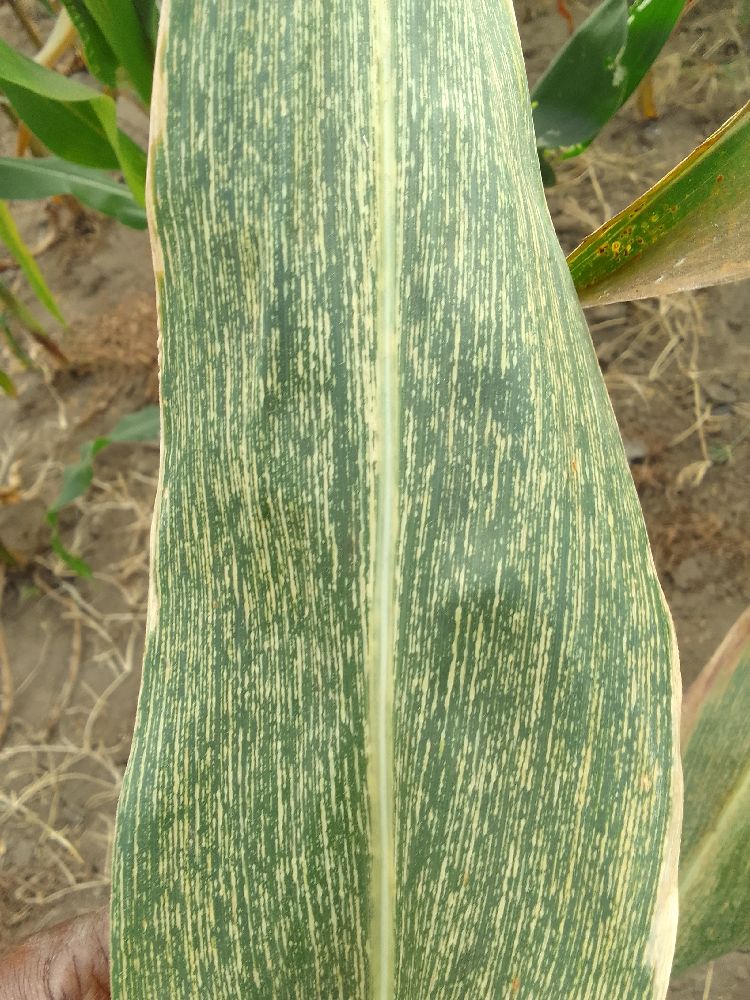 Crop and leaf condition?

maize, maize streak virus
